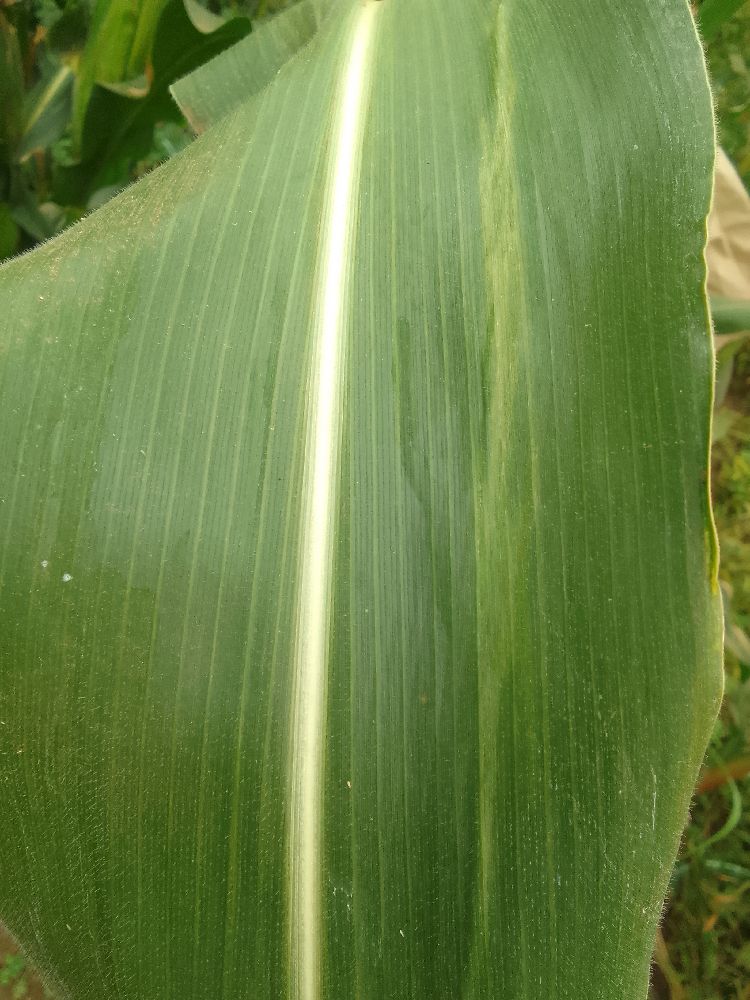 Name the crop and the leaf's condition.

maize, healthy
